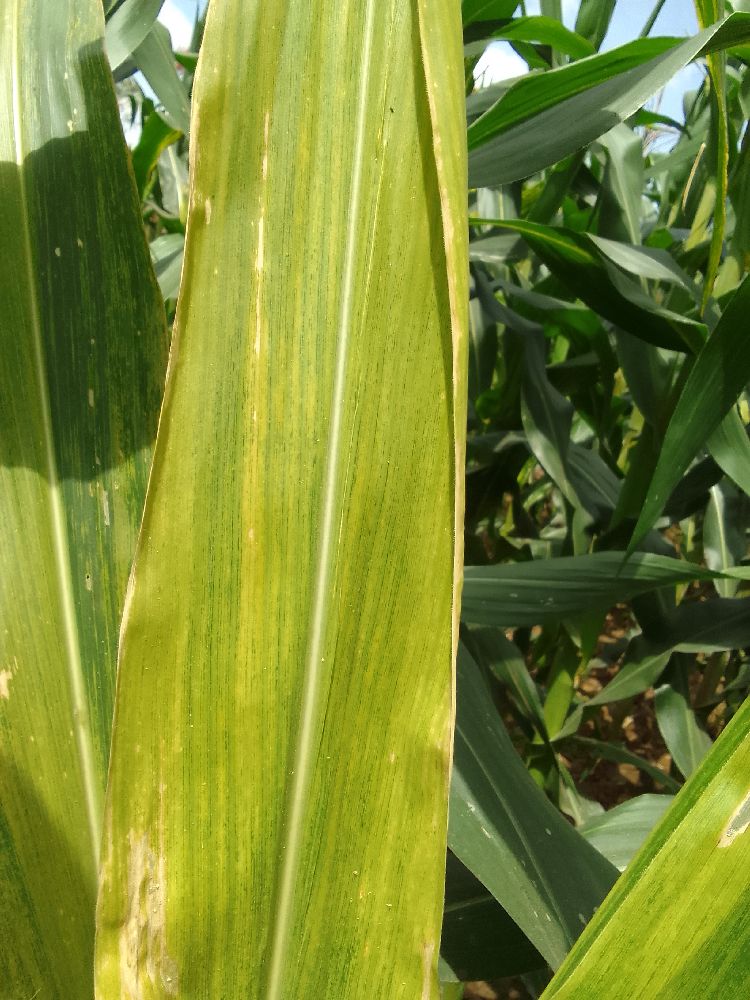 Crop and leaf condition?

maize, maize lethal necrosis
